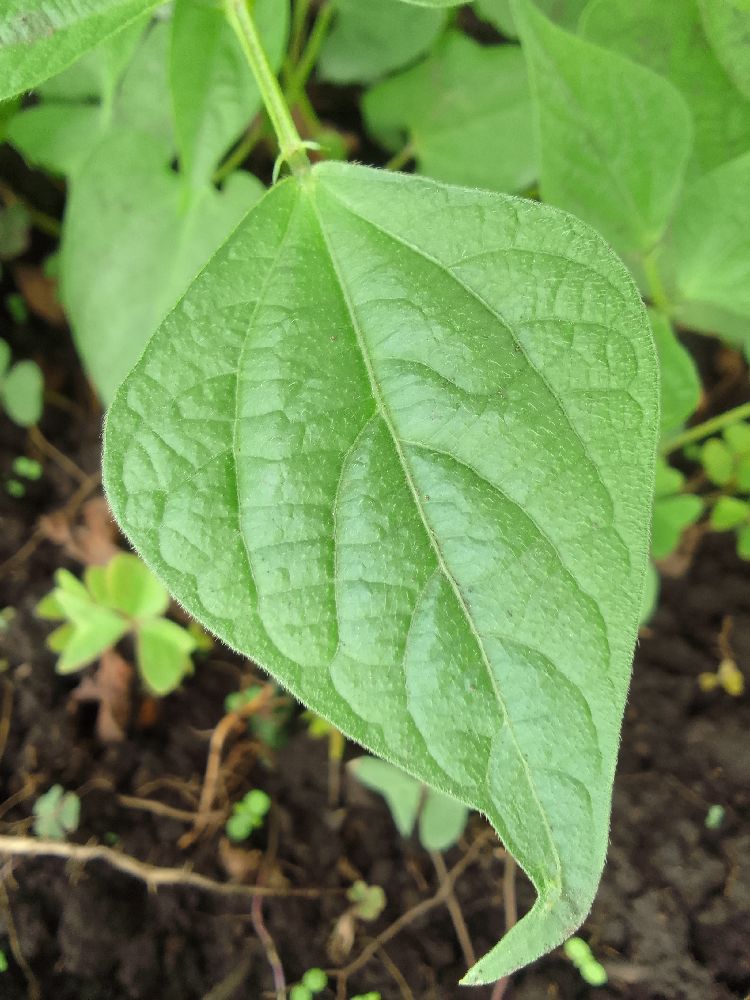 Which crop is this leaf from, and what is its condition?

common bean, healthy
